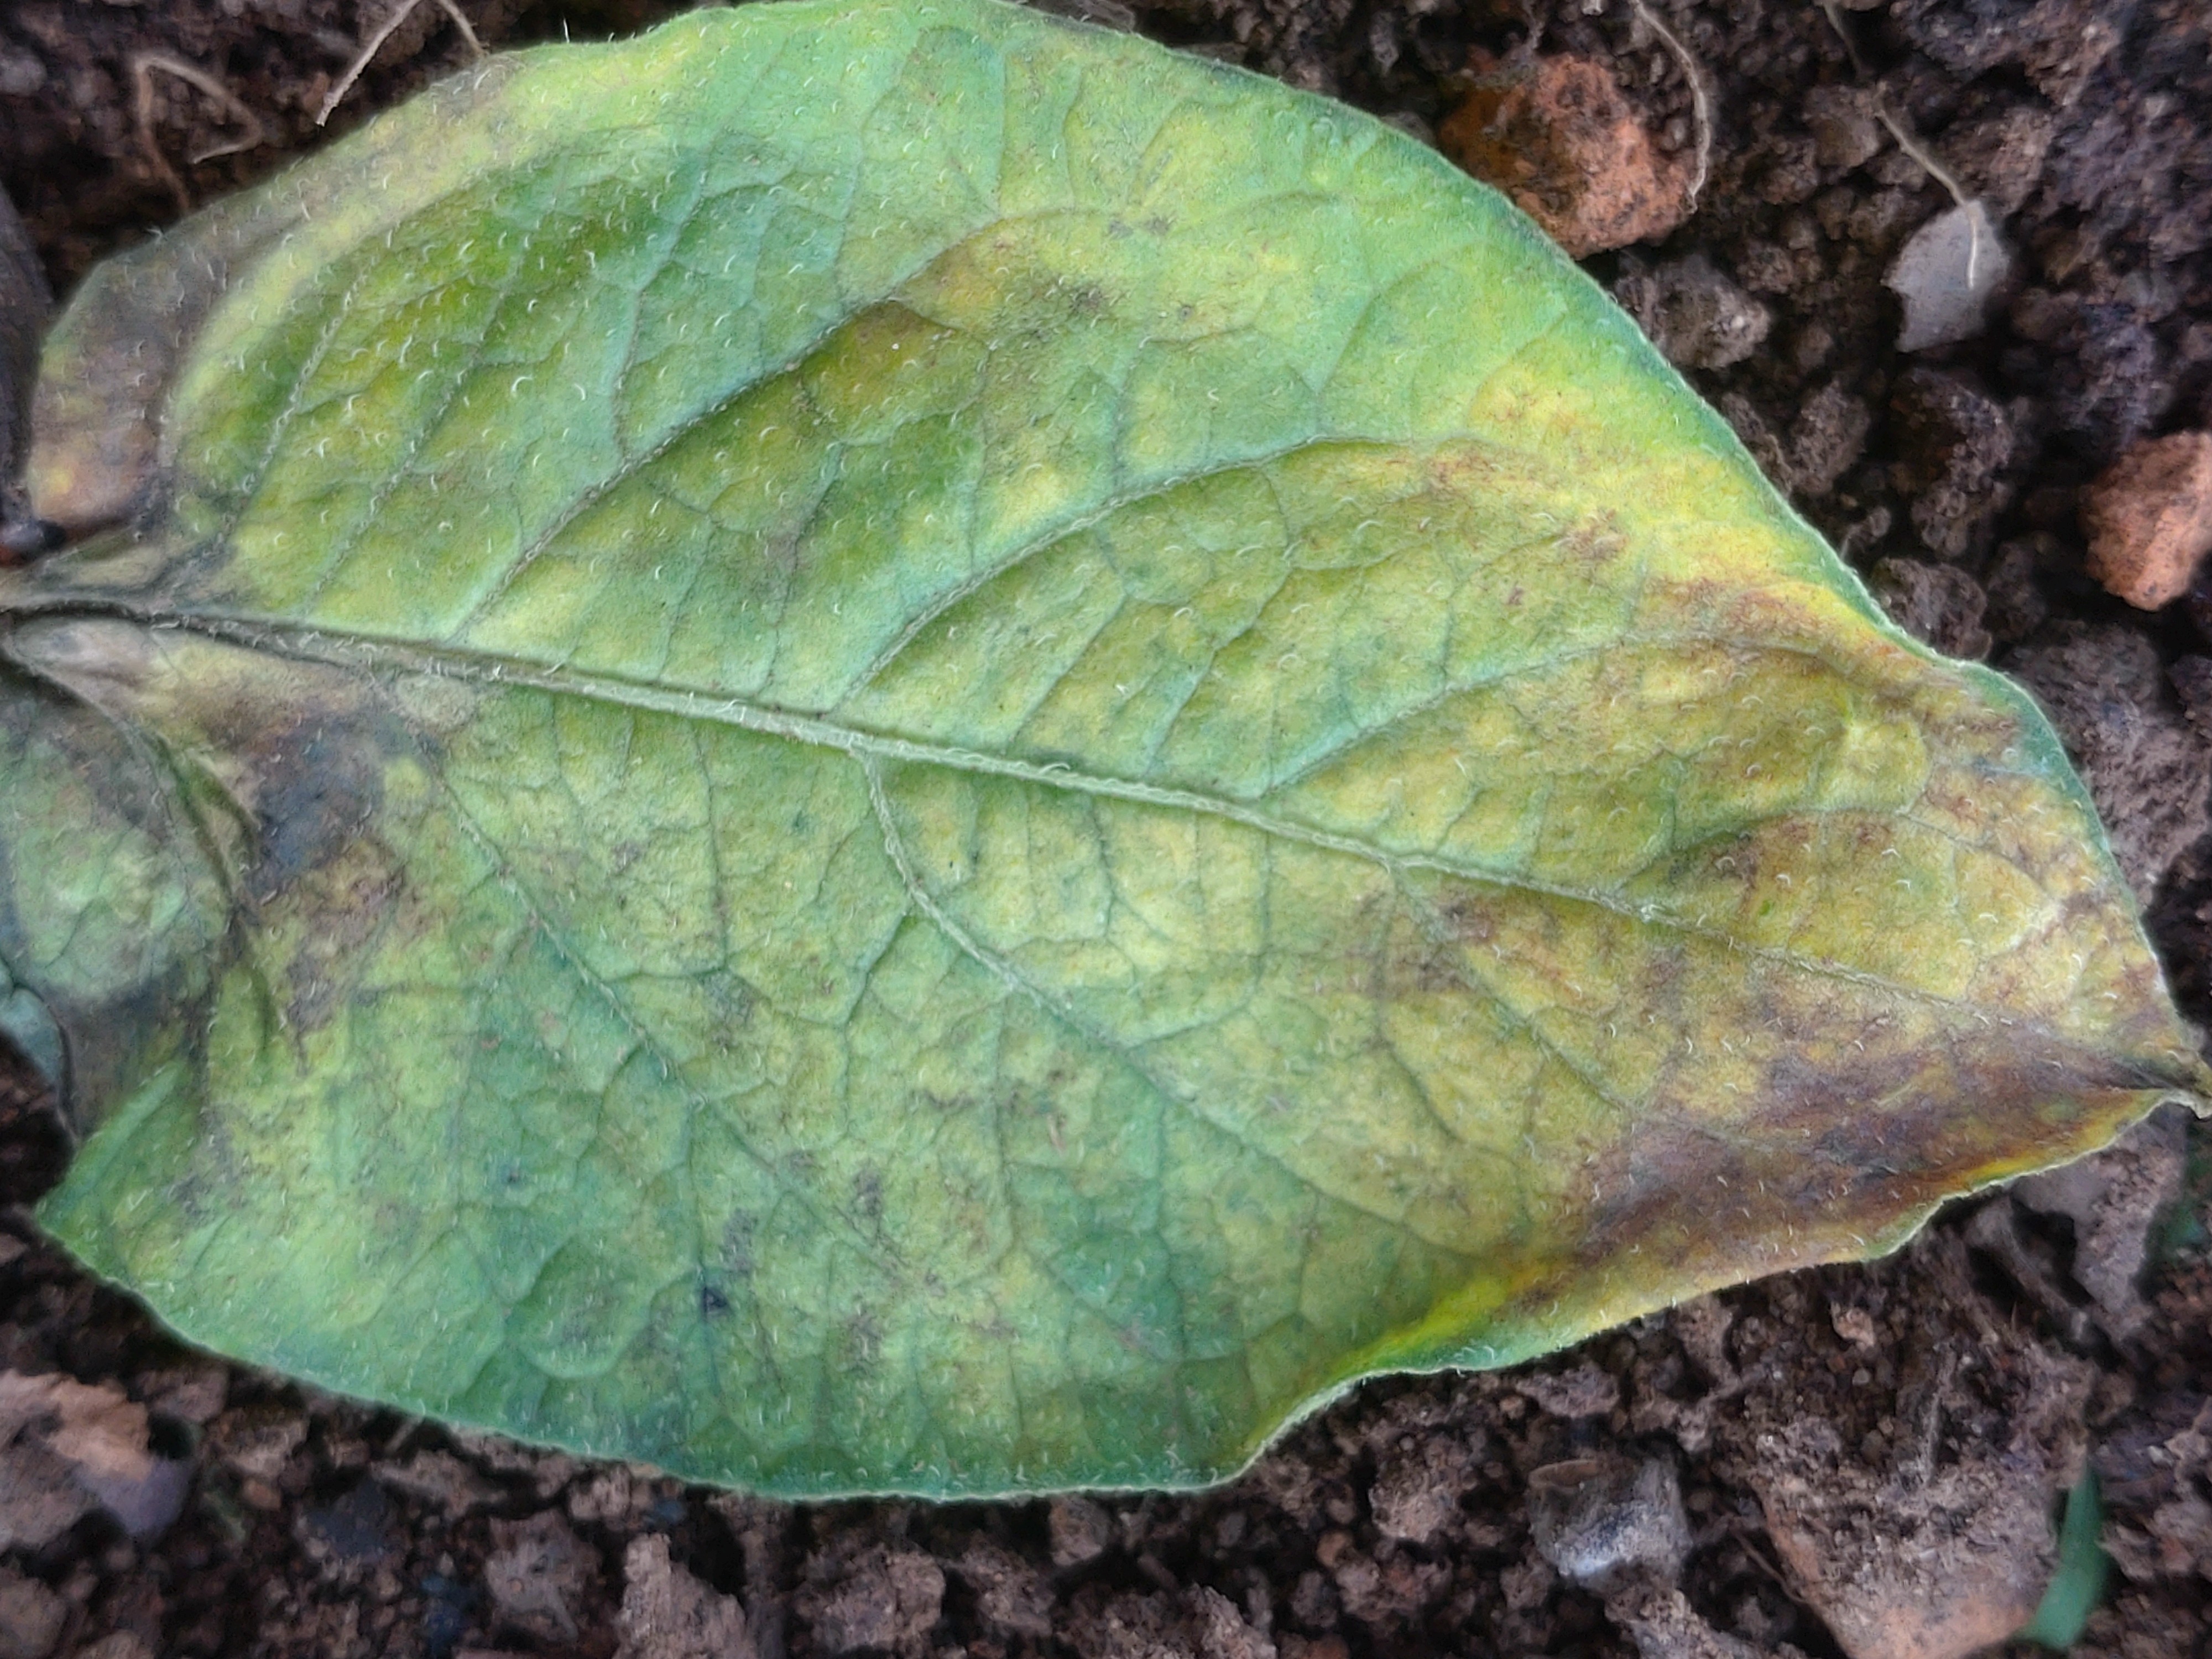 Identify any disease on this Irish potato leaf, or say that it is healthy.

late blight
